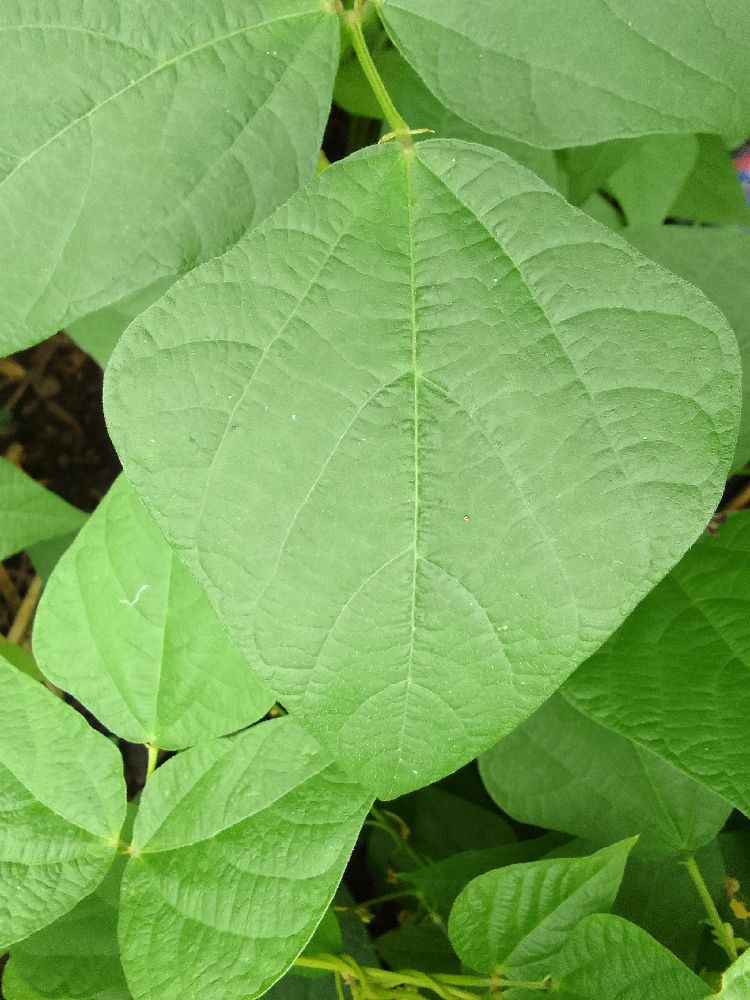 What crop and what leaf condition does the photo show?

common bean, healthy
